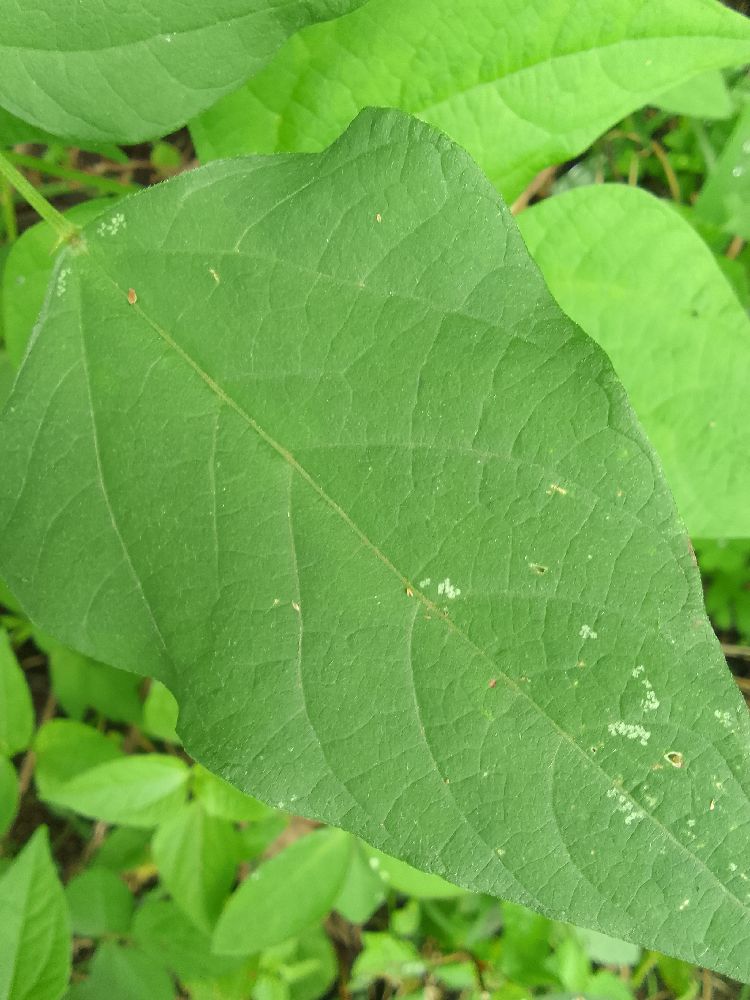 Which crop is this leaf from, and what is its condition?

common bean, healthy
